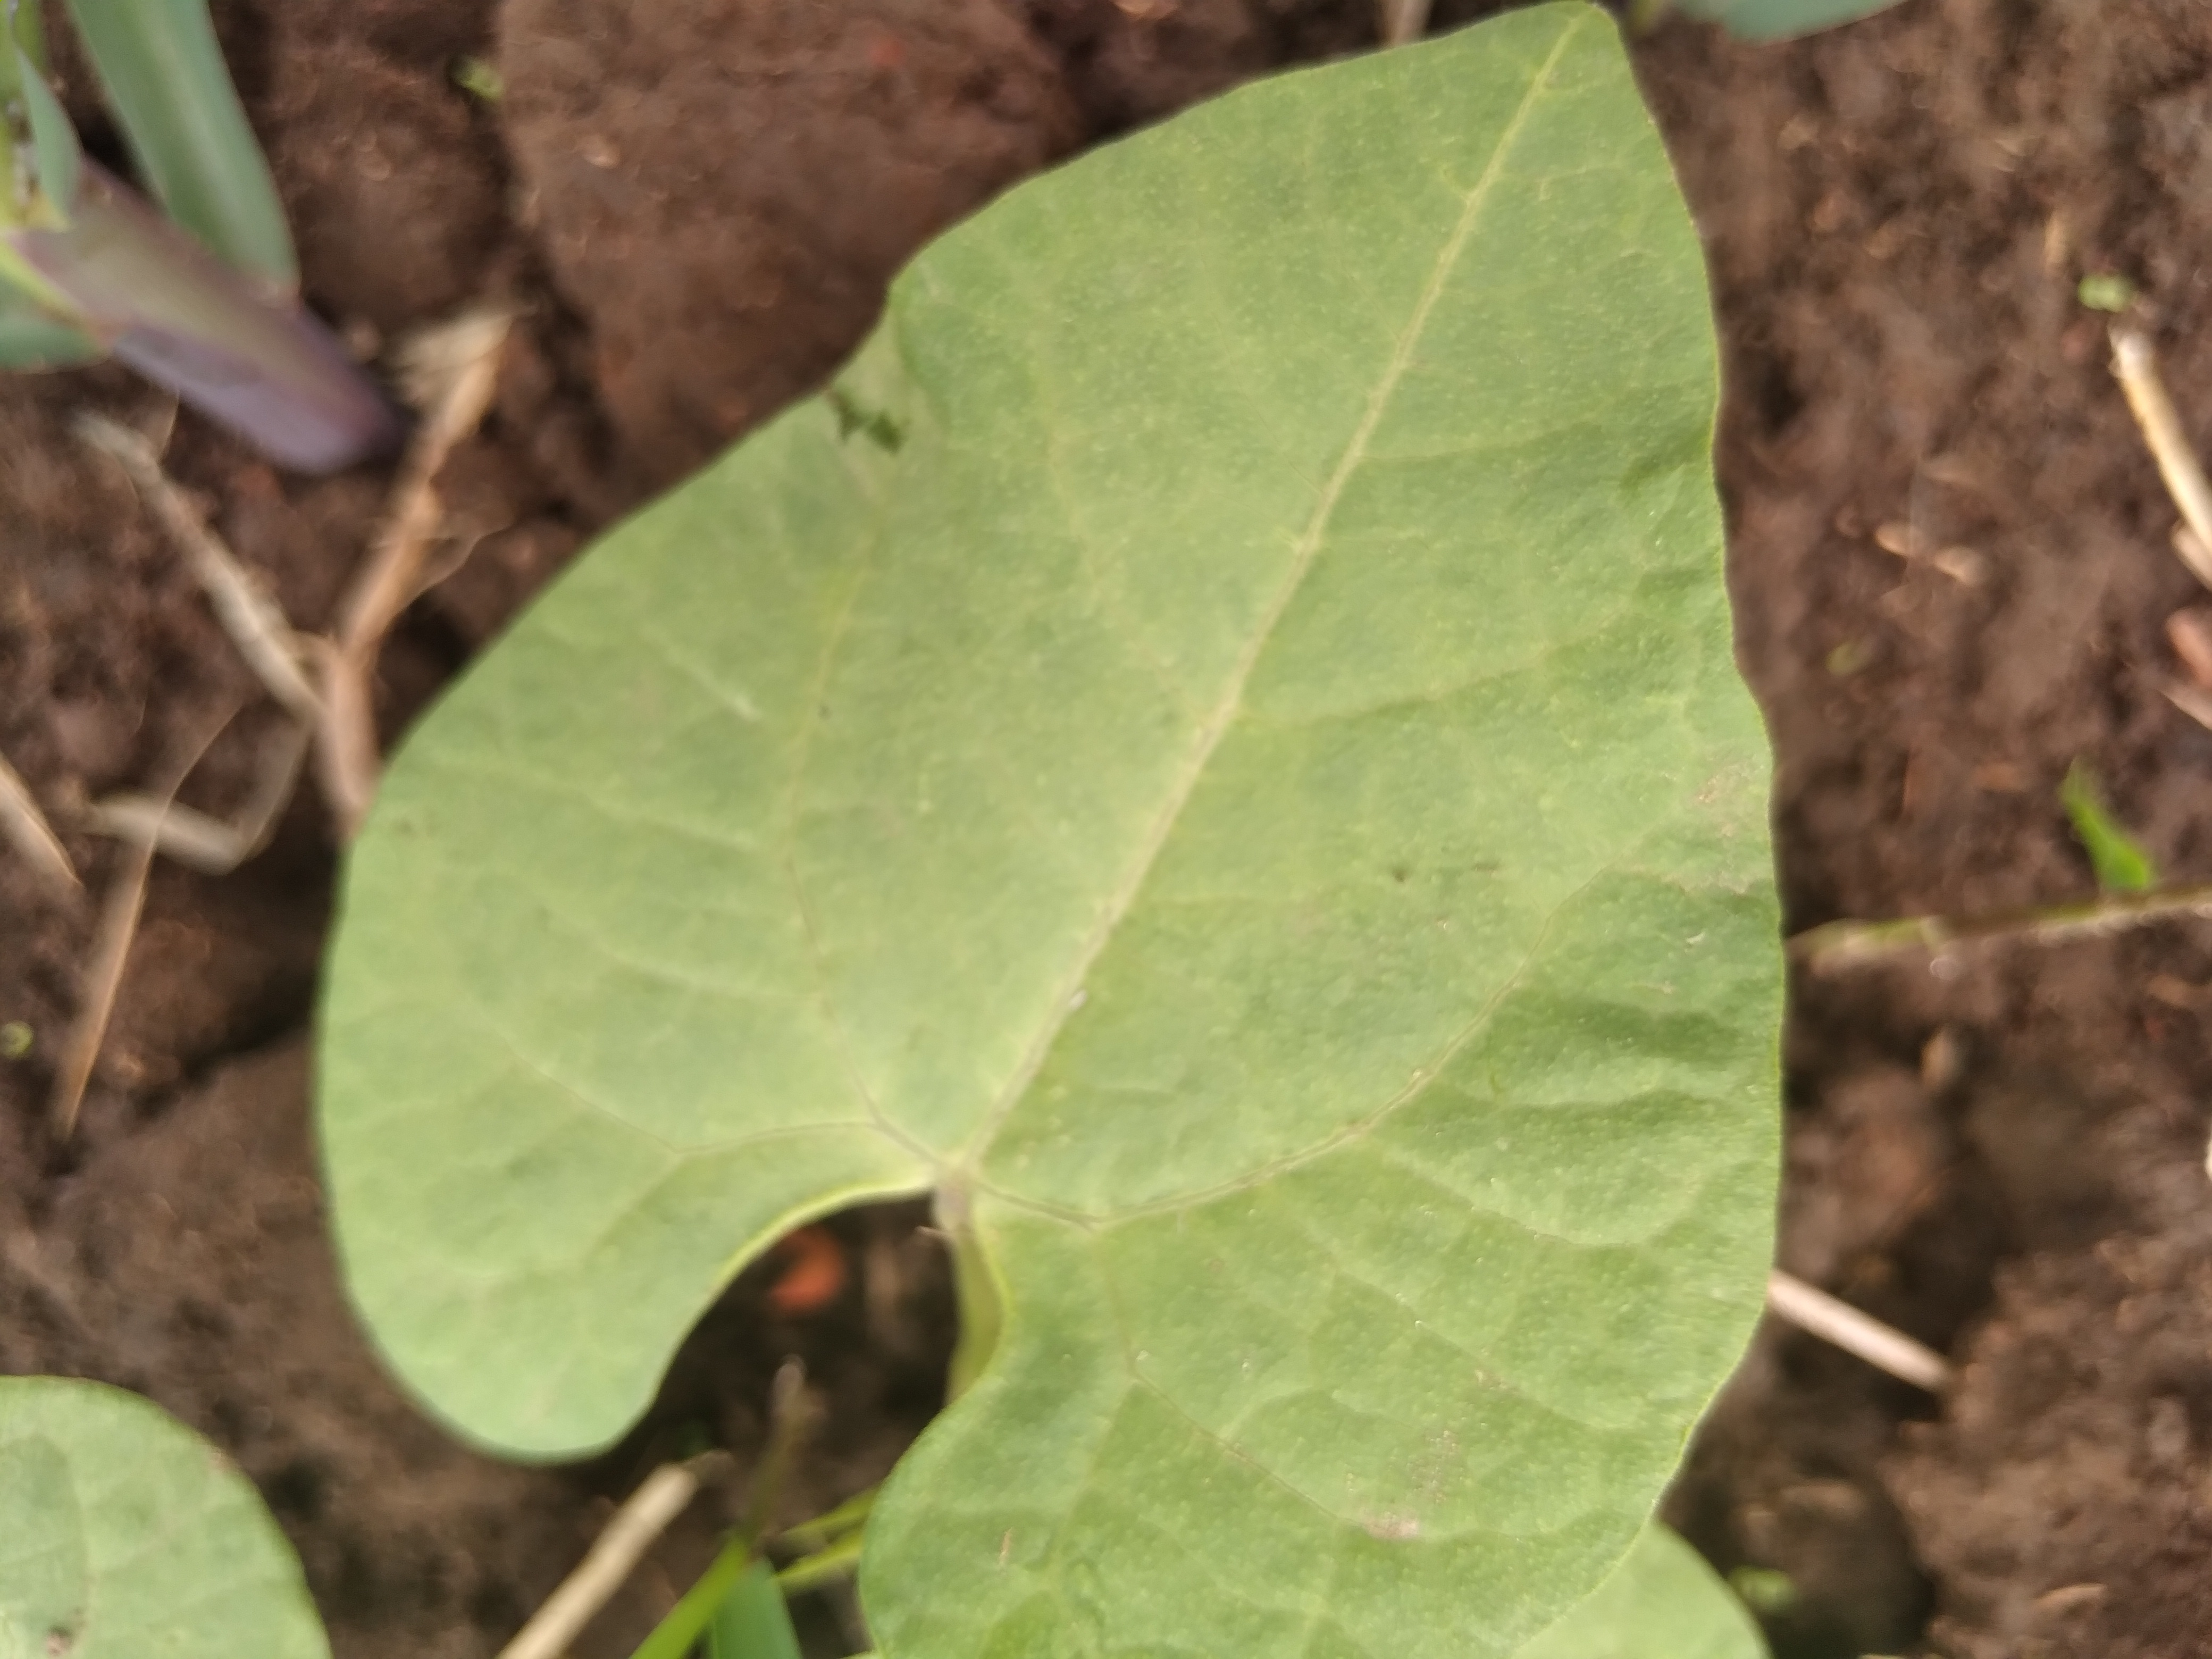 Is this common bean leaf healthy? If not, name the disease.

healthy
